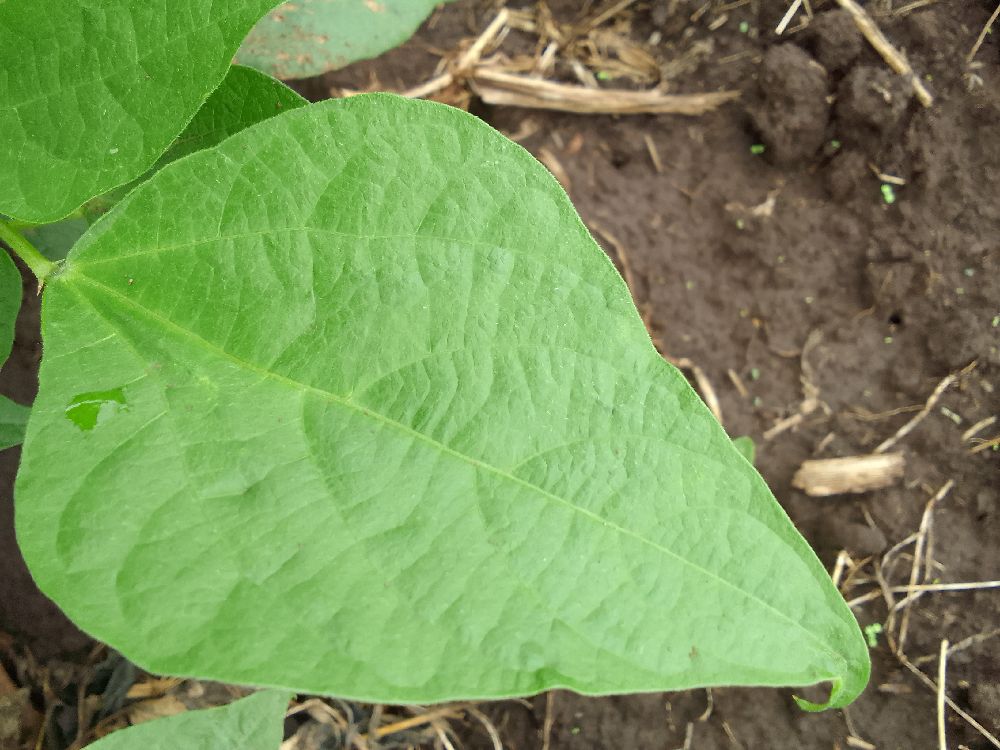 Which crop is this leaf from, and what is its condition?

common bean, healthy
